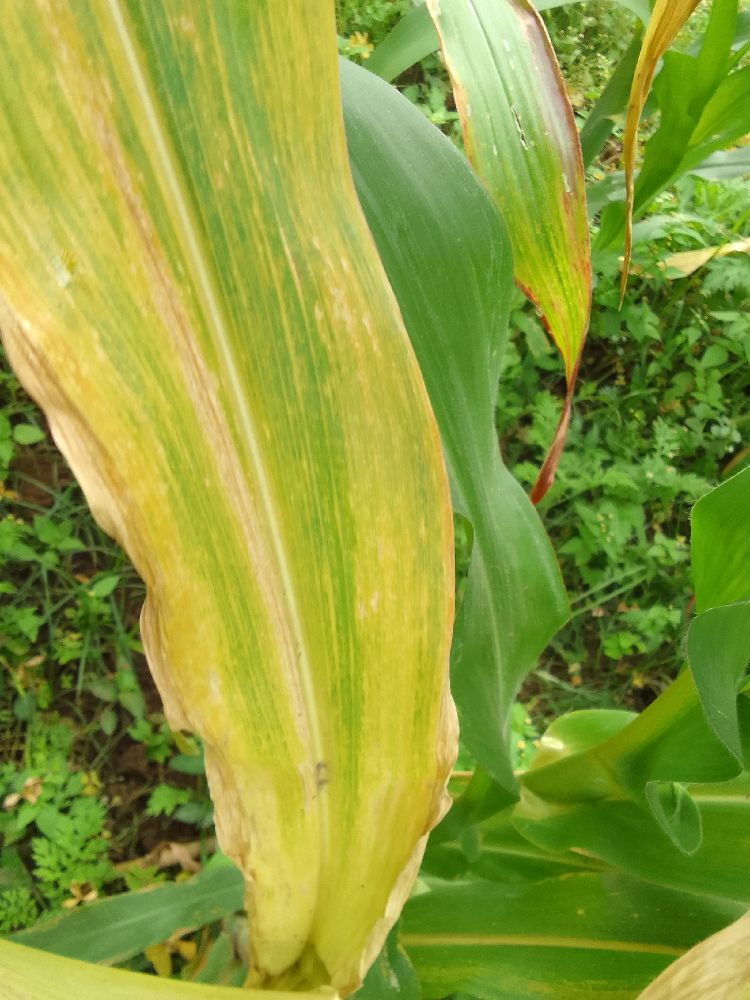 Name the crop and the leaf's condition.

maize, maize lethal necrosis
